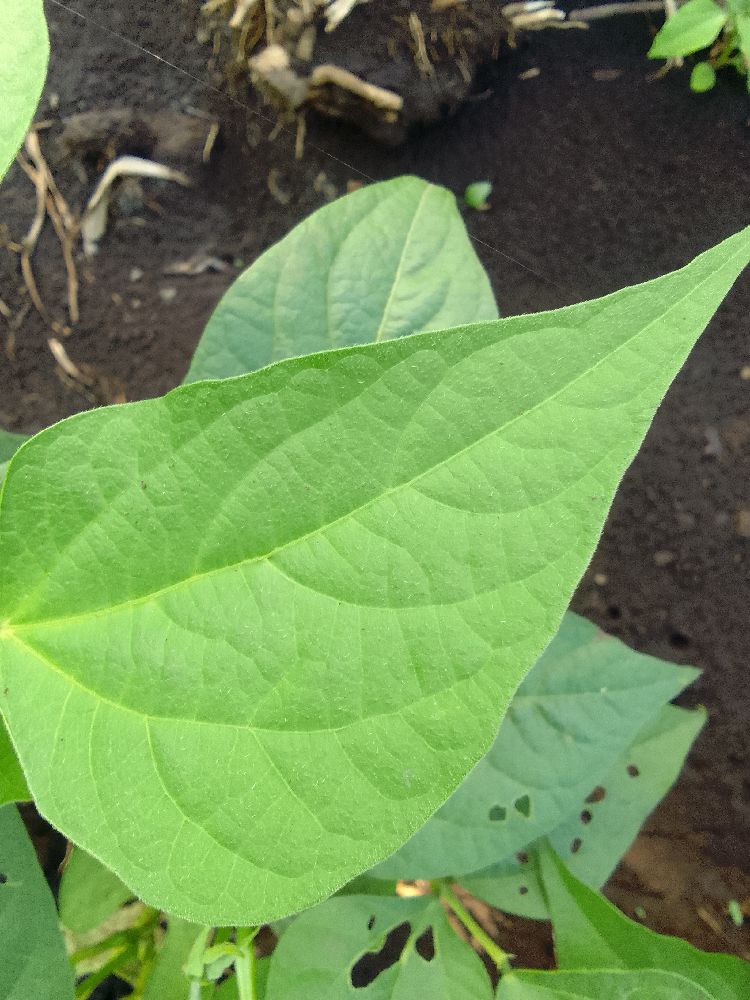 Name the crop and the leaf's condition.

common bean, healthy
